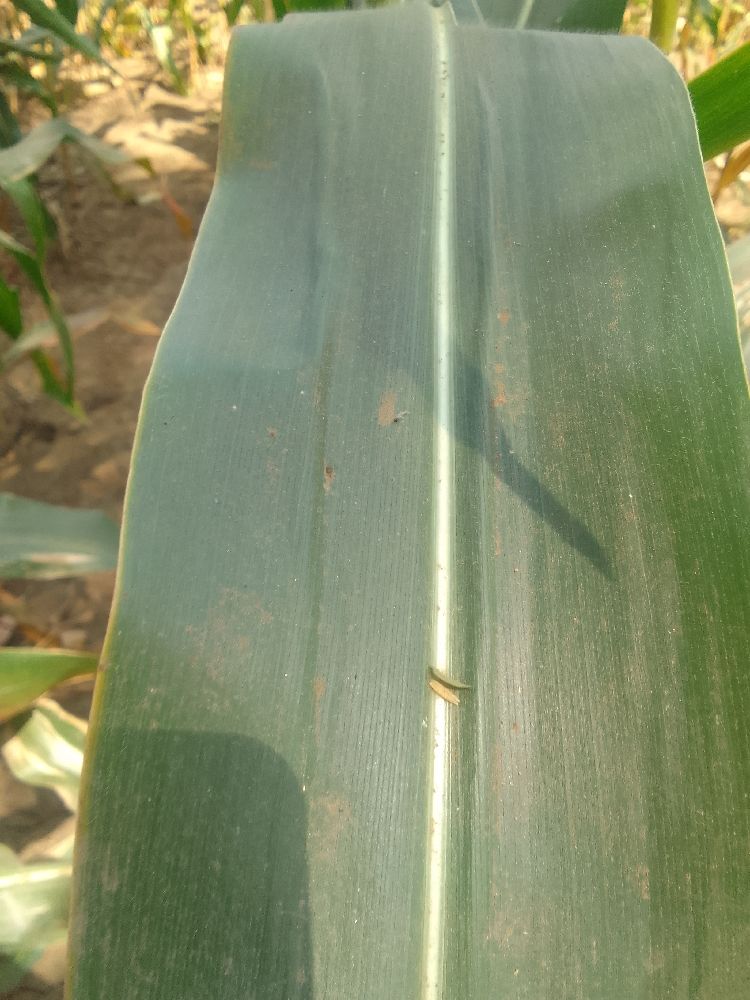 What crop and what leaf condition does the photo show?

maize, healthy
